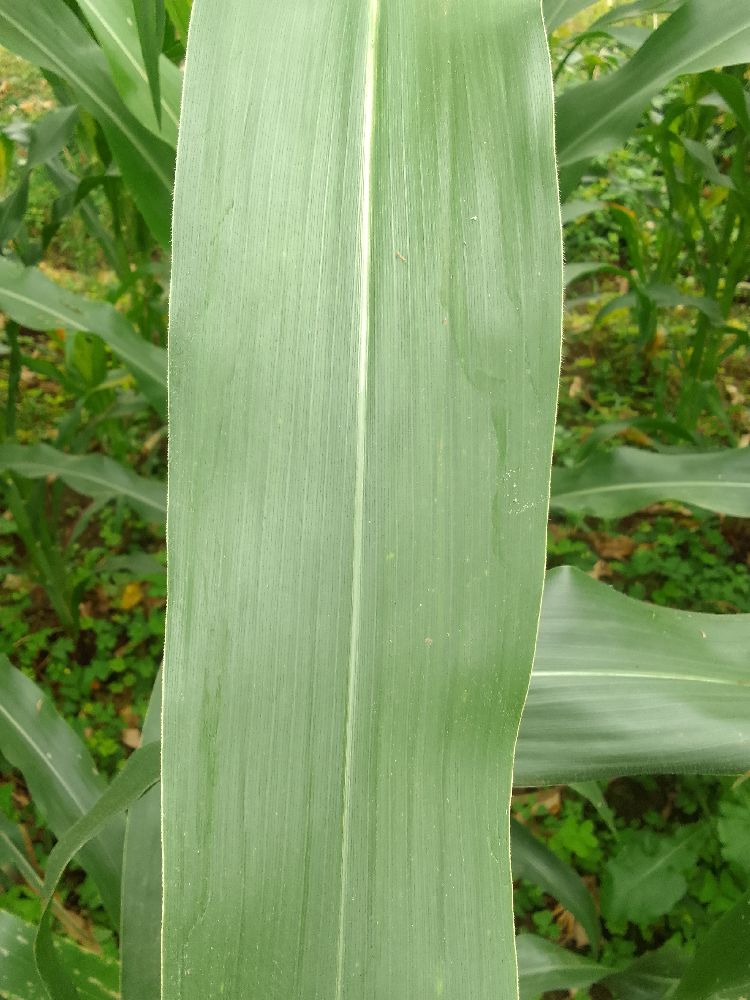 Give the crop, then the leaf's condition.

maize, healthy
